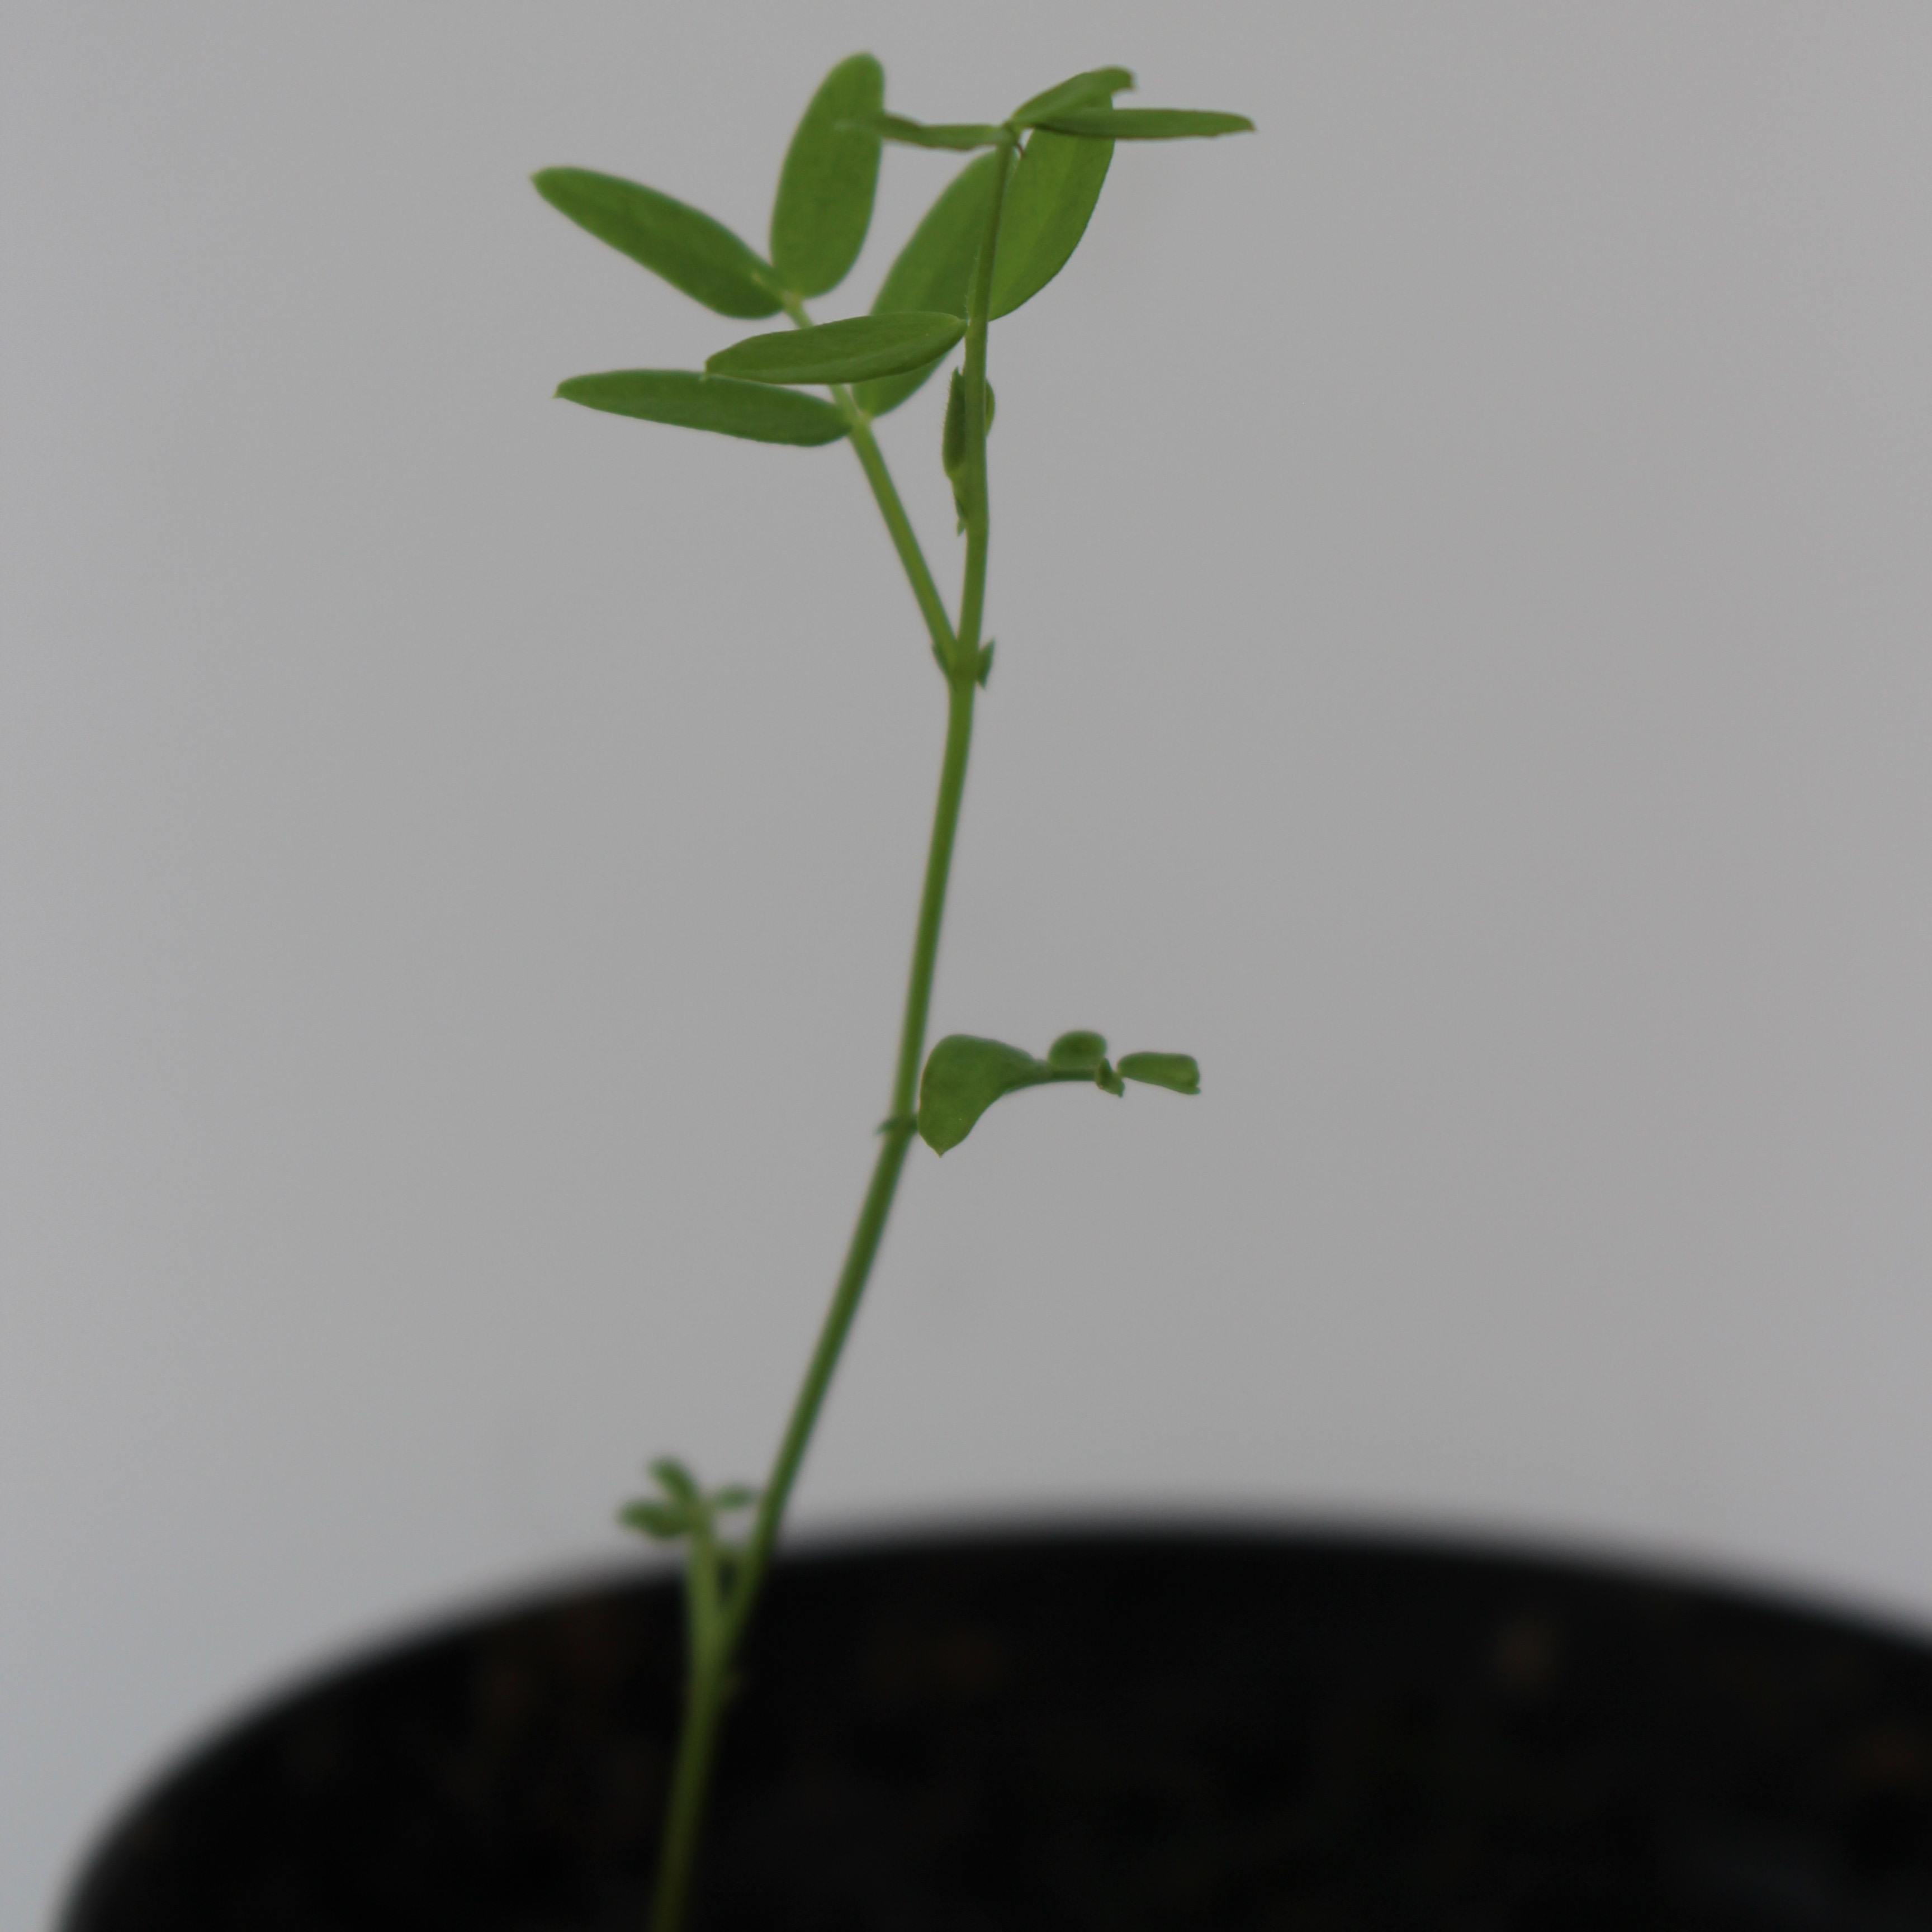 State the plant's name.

Vicia sativa
